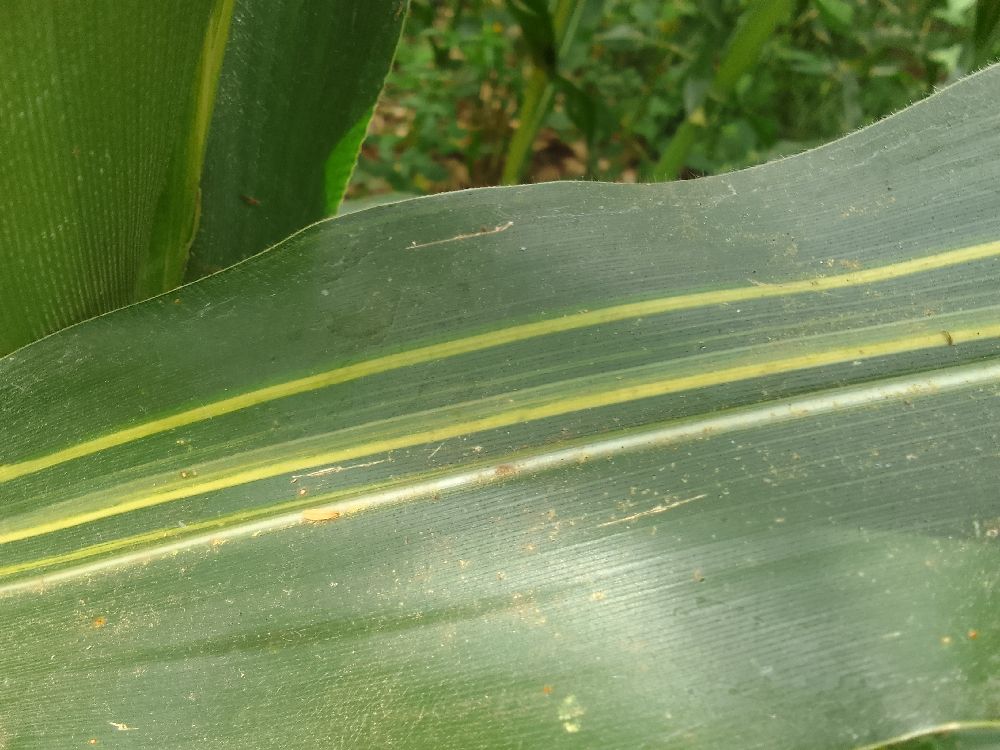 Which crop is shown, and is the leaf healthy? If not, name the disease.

maize, maize lethal necrosis
